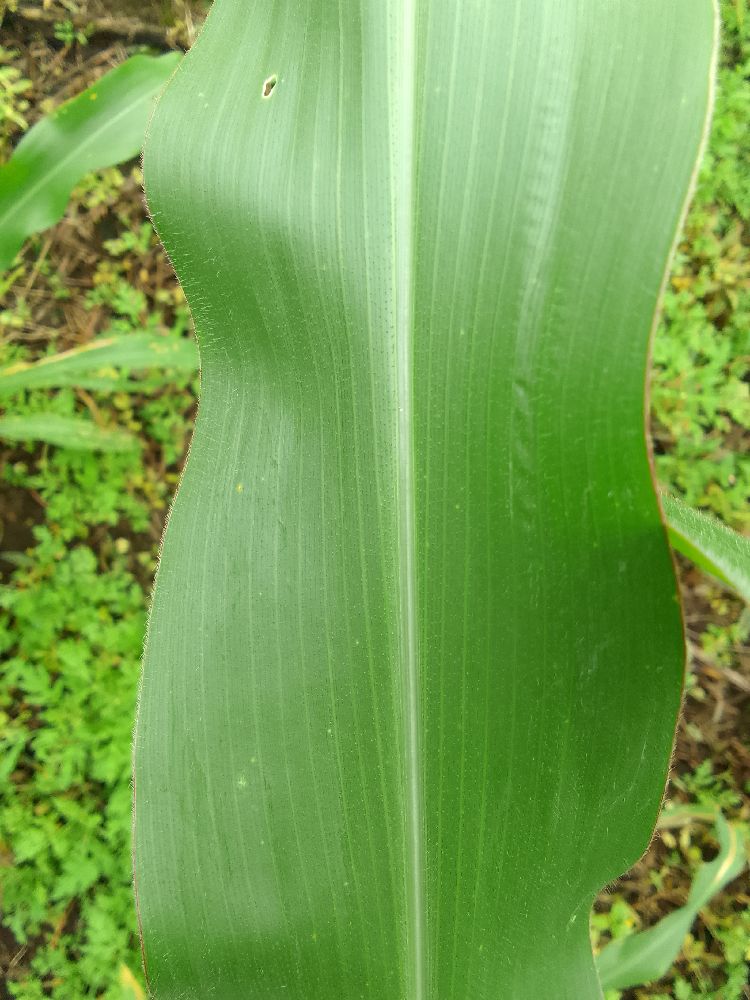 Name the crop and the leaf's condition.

maize, healthy
